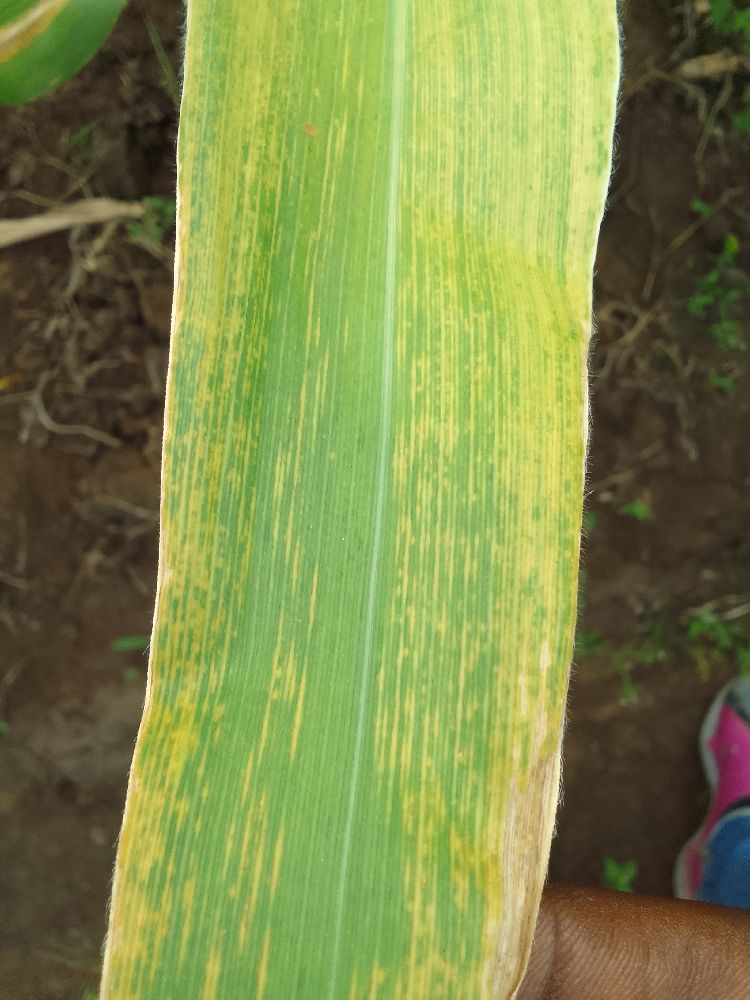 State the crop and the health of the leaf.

maize, maize lethal necrosis
